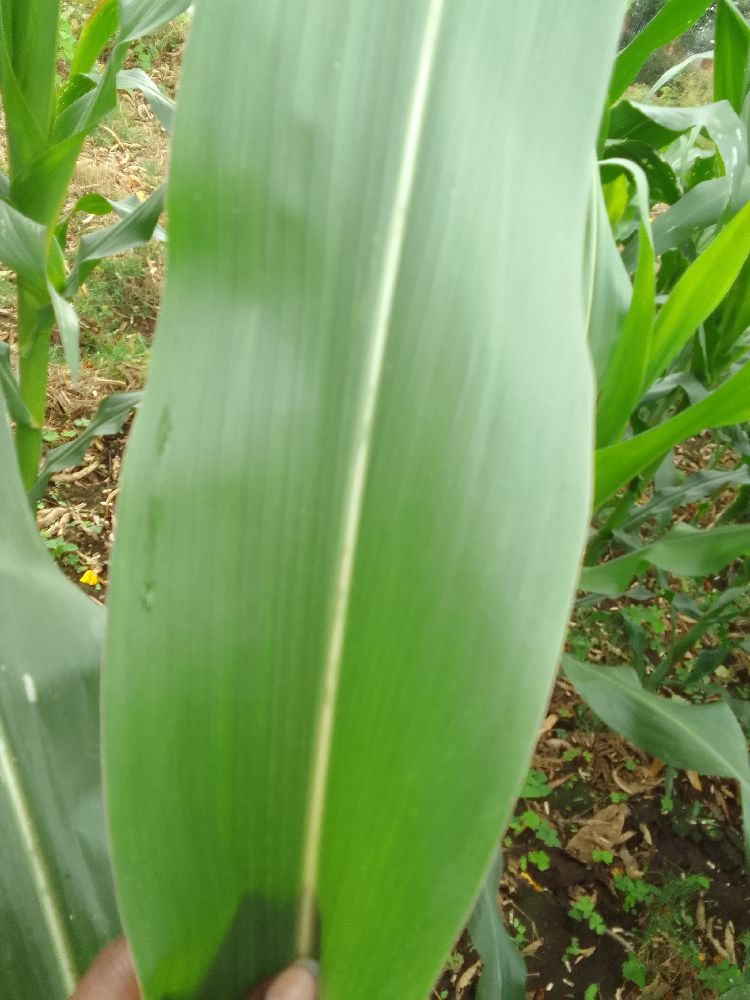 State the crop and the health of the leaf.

maize, healthy
